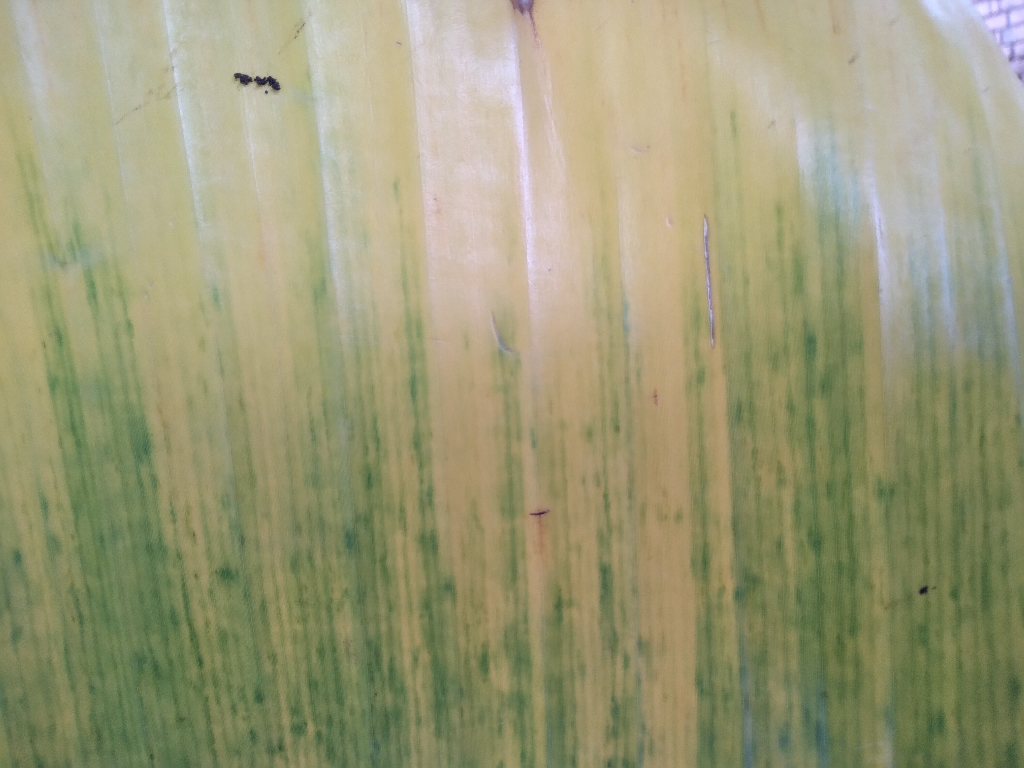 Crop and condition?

banana, fusarium wilt race 1
